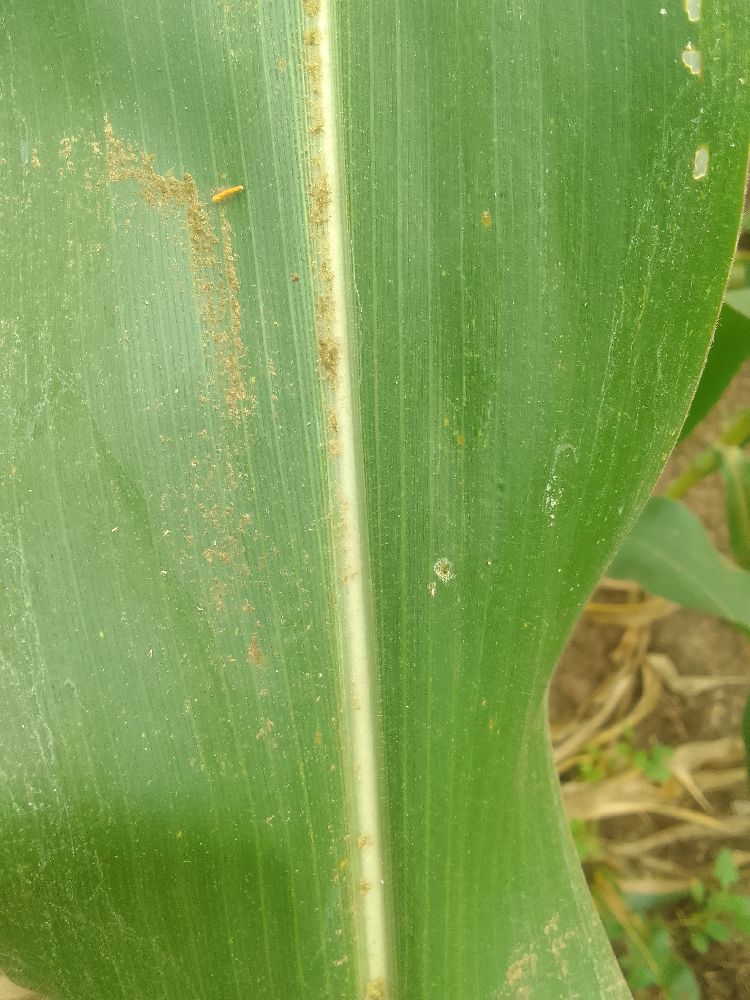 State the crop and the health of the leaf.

maize, healthy
